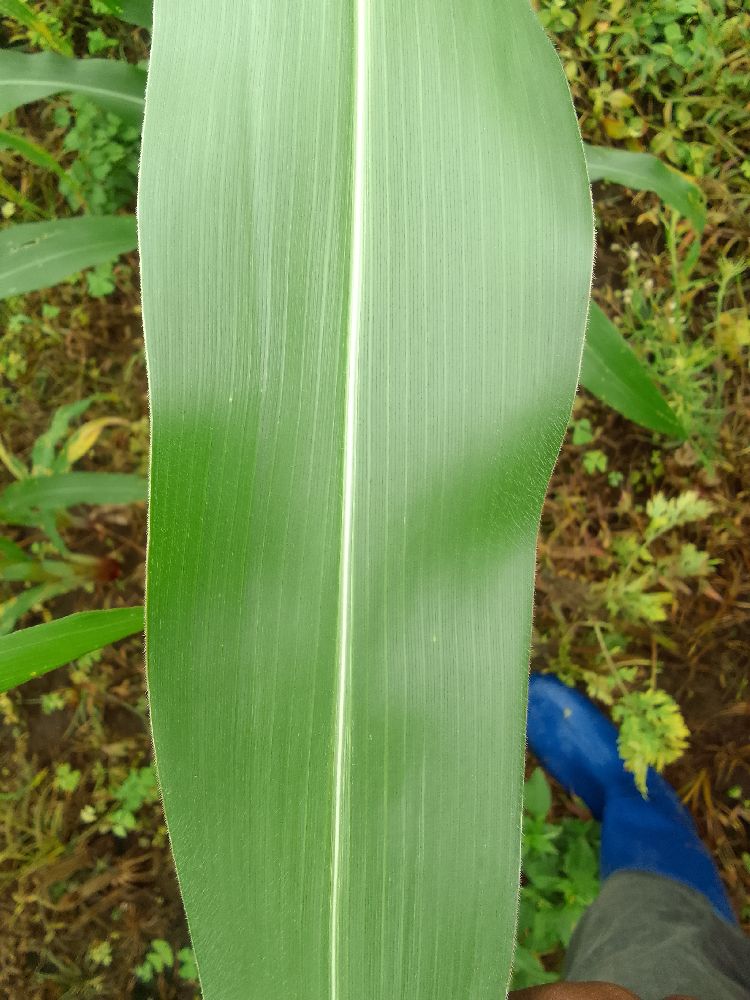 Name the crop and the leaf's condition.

maize, healthy
